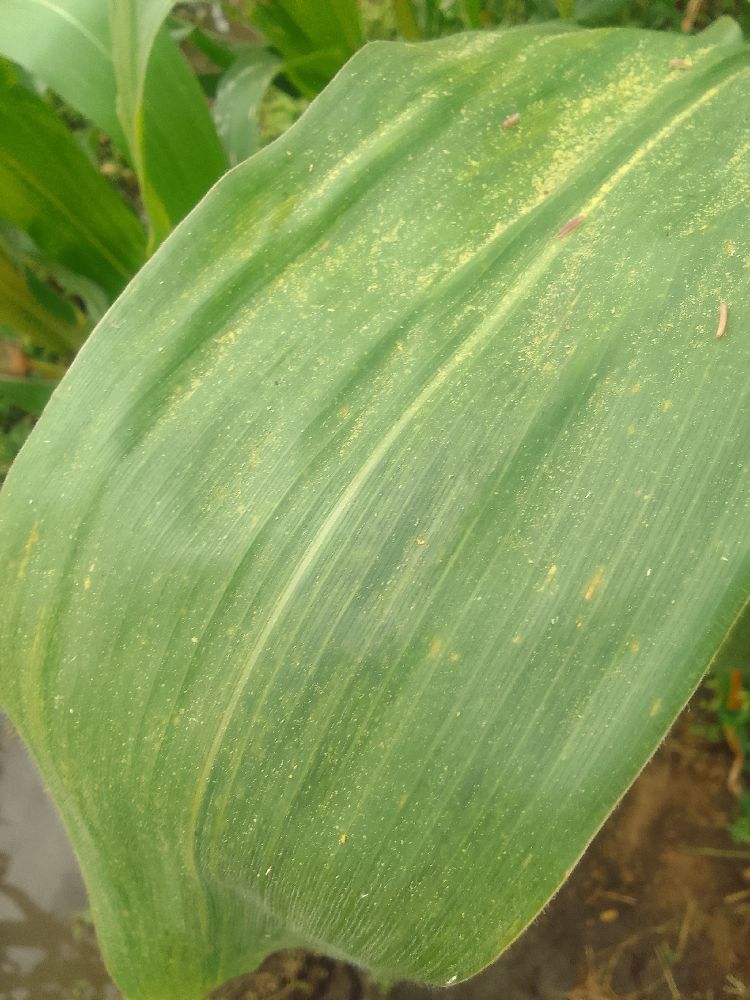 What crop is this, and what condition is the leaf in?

maize, healthy
